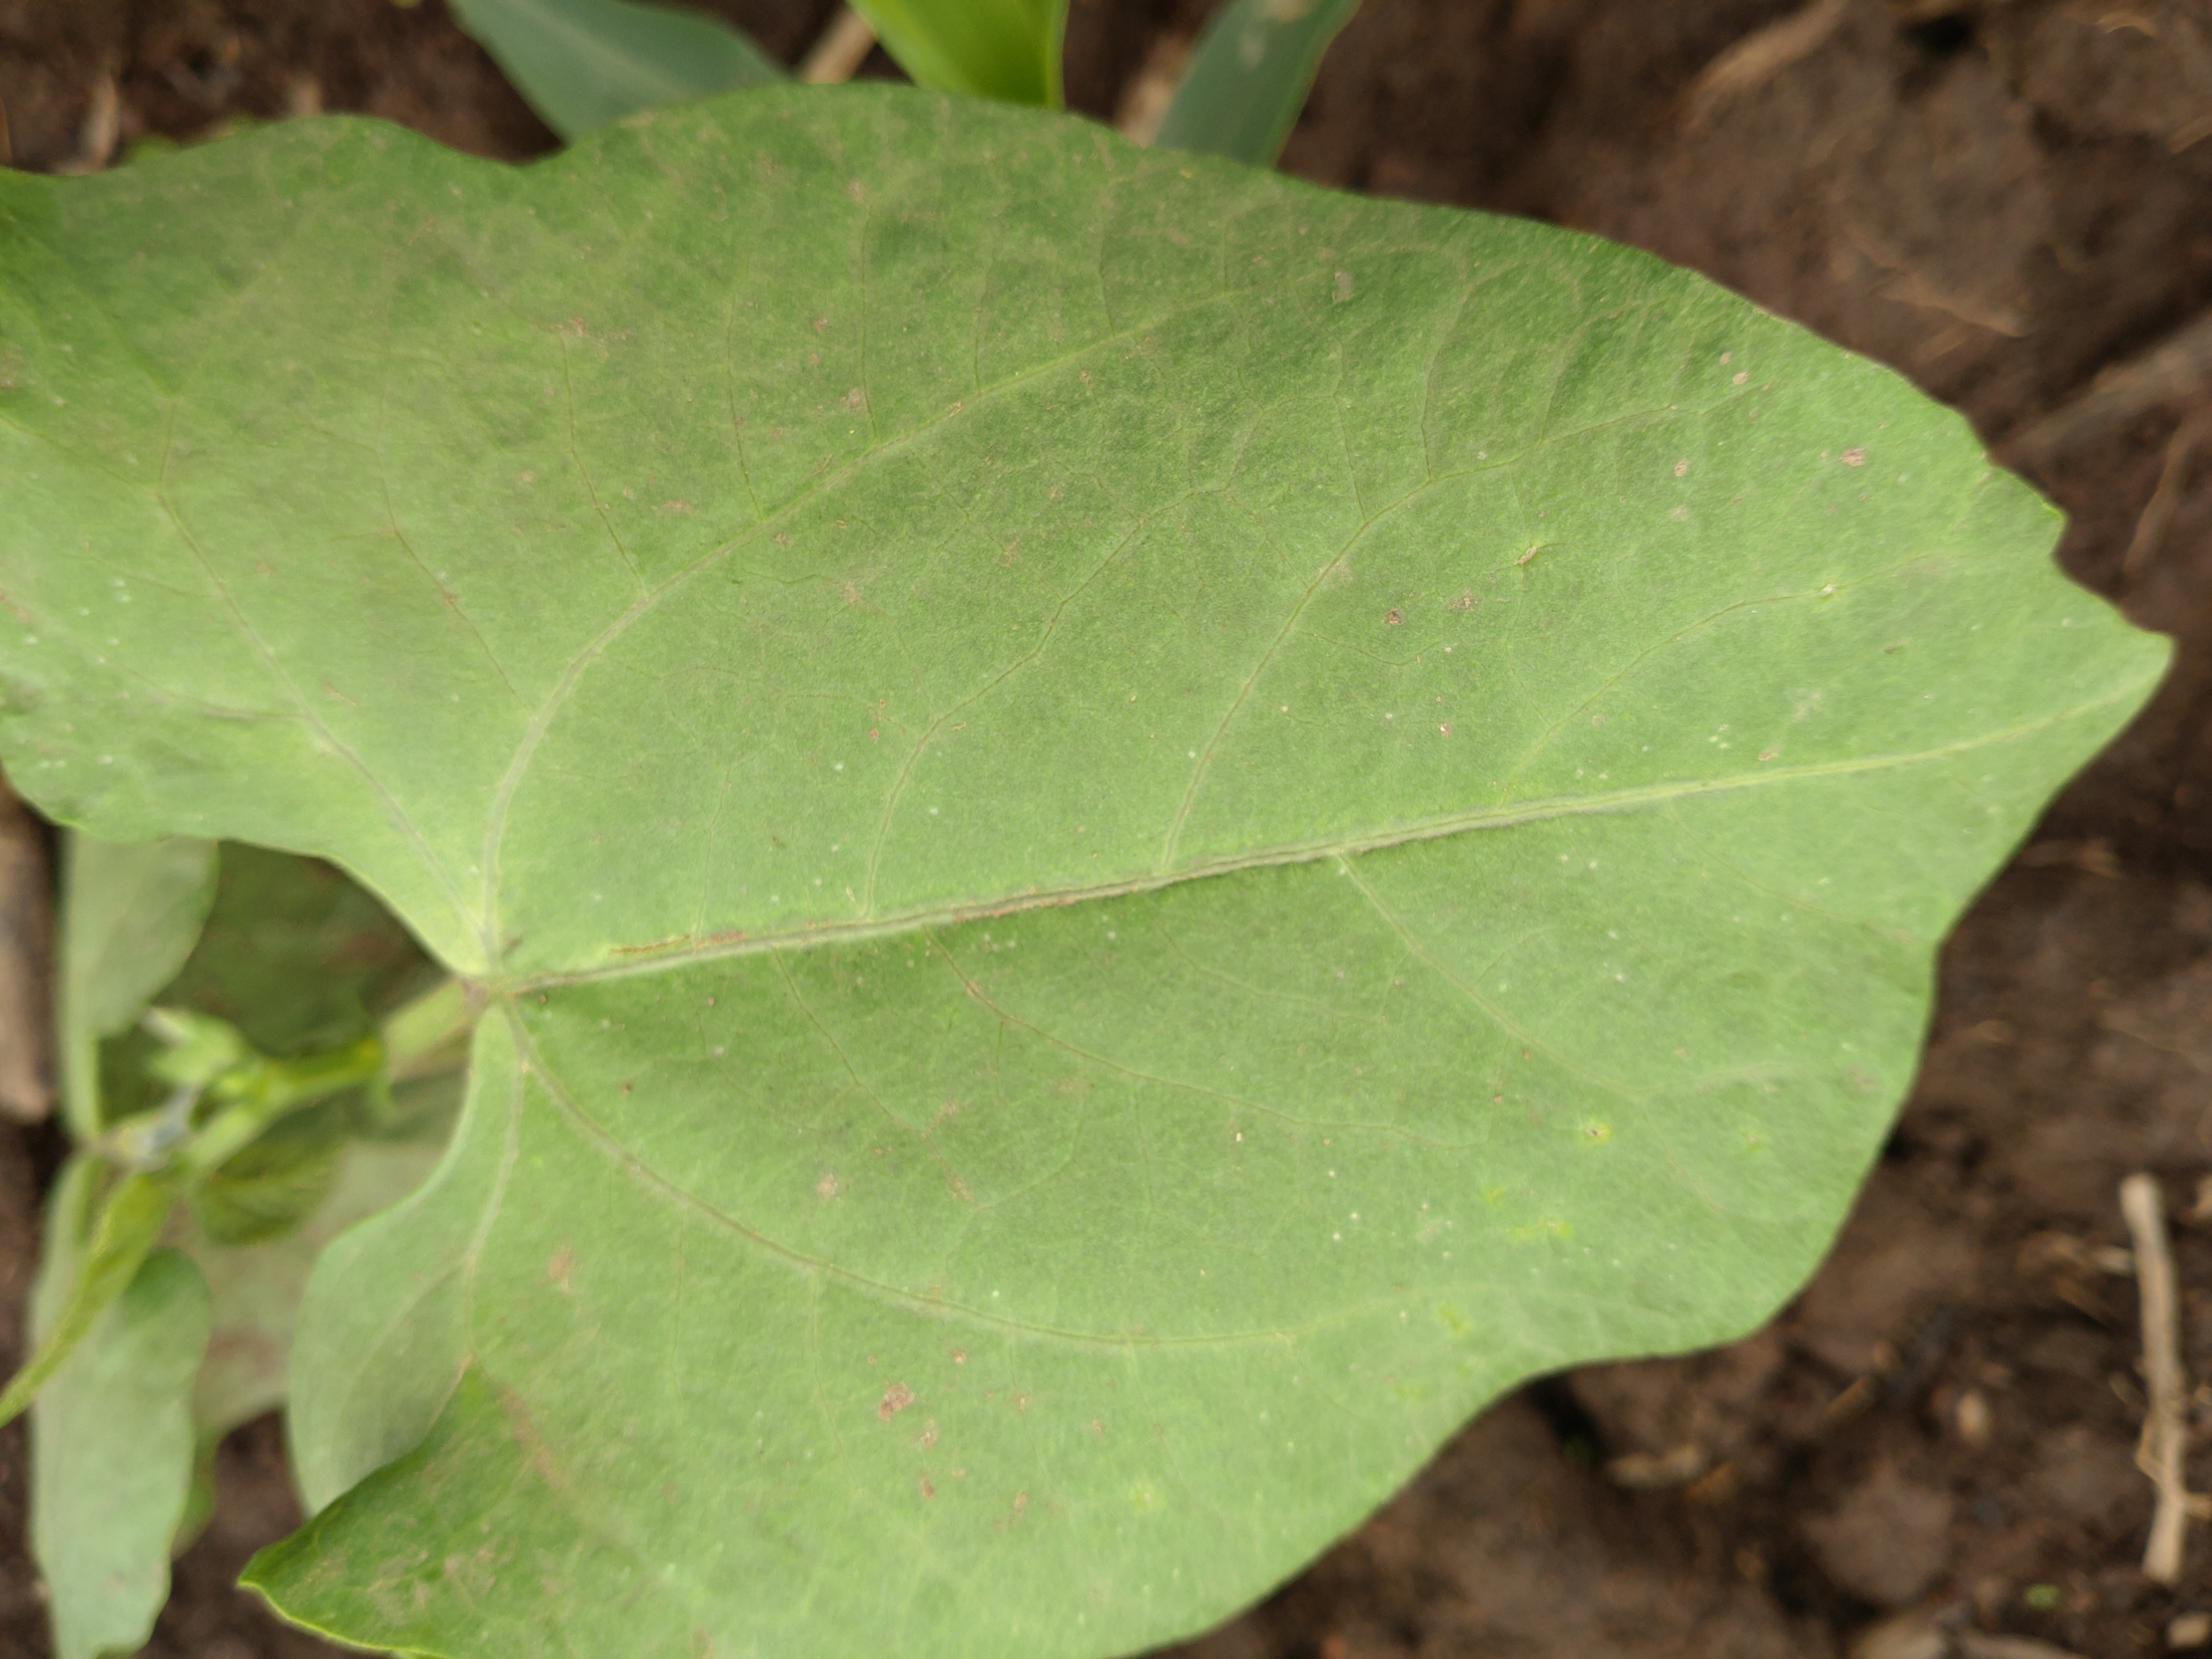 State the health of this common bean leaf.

healthy
